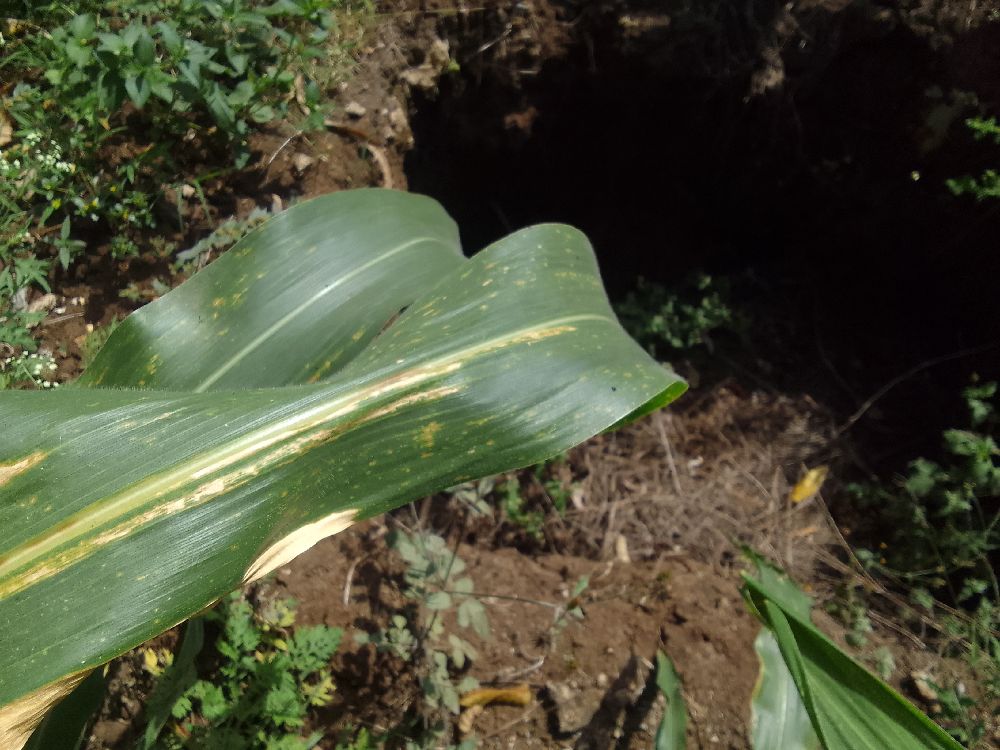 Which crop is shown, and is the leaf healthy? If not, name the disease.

maize, maize lethal necrosis
